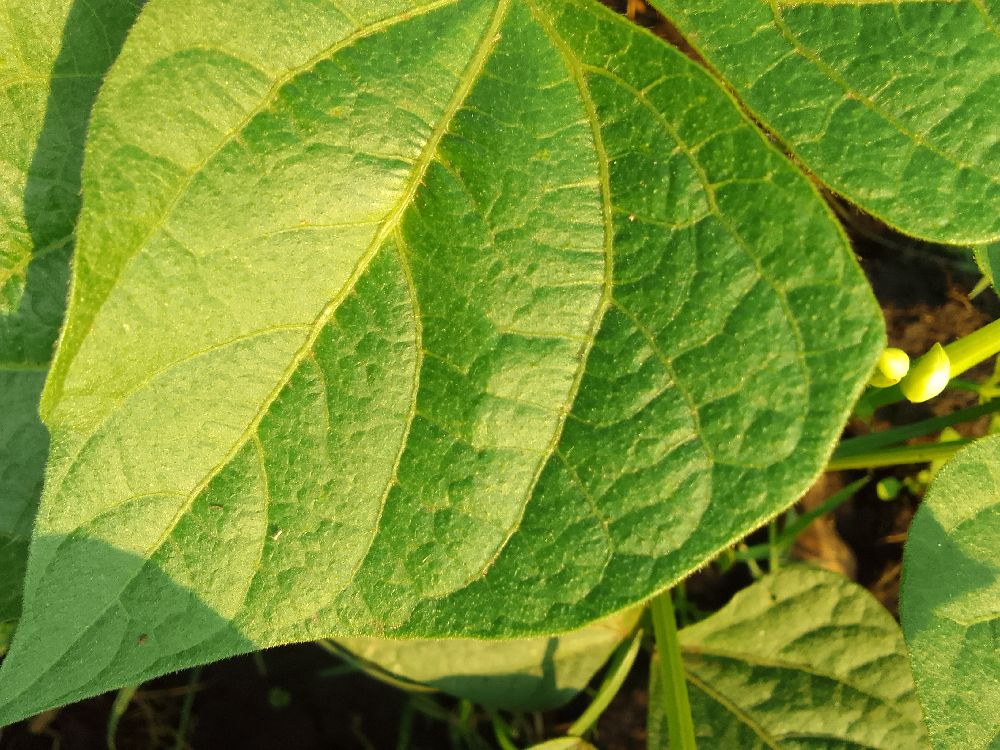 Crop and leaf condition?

common bean, healthy
